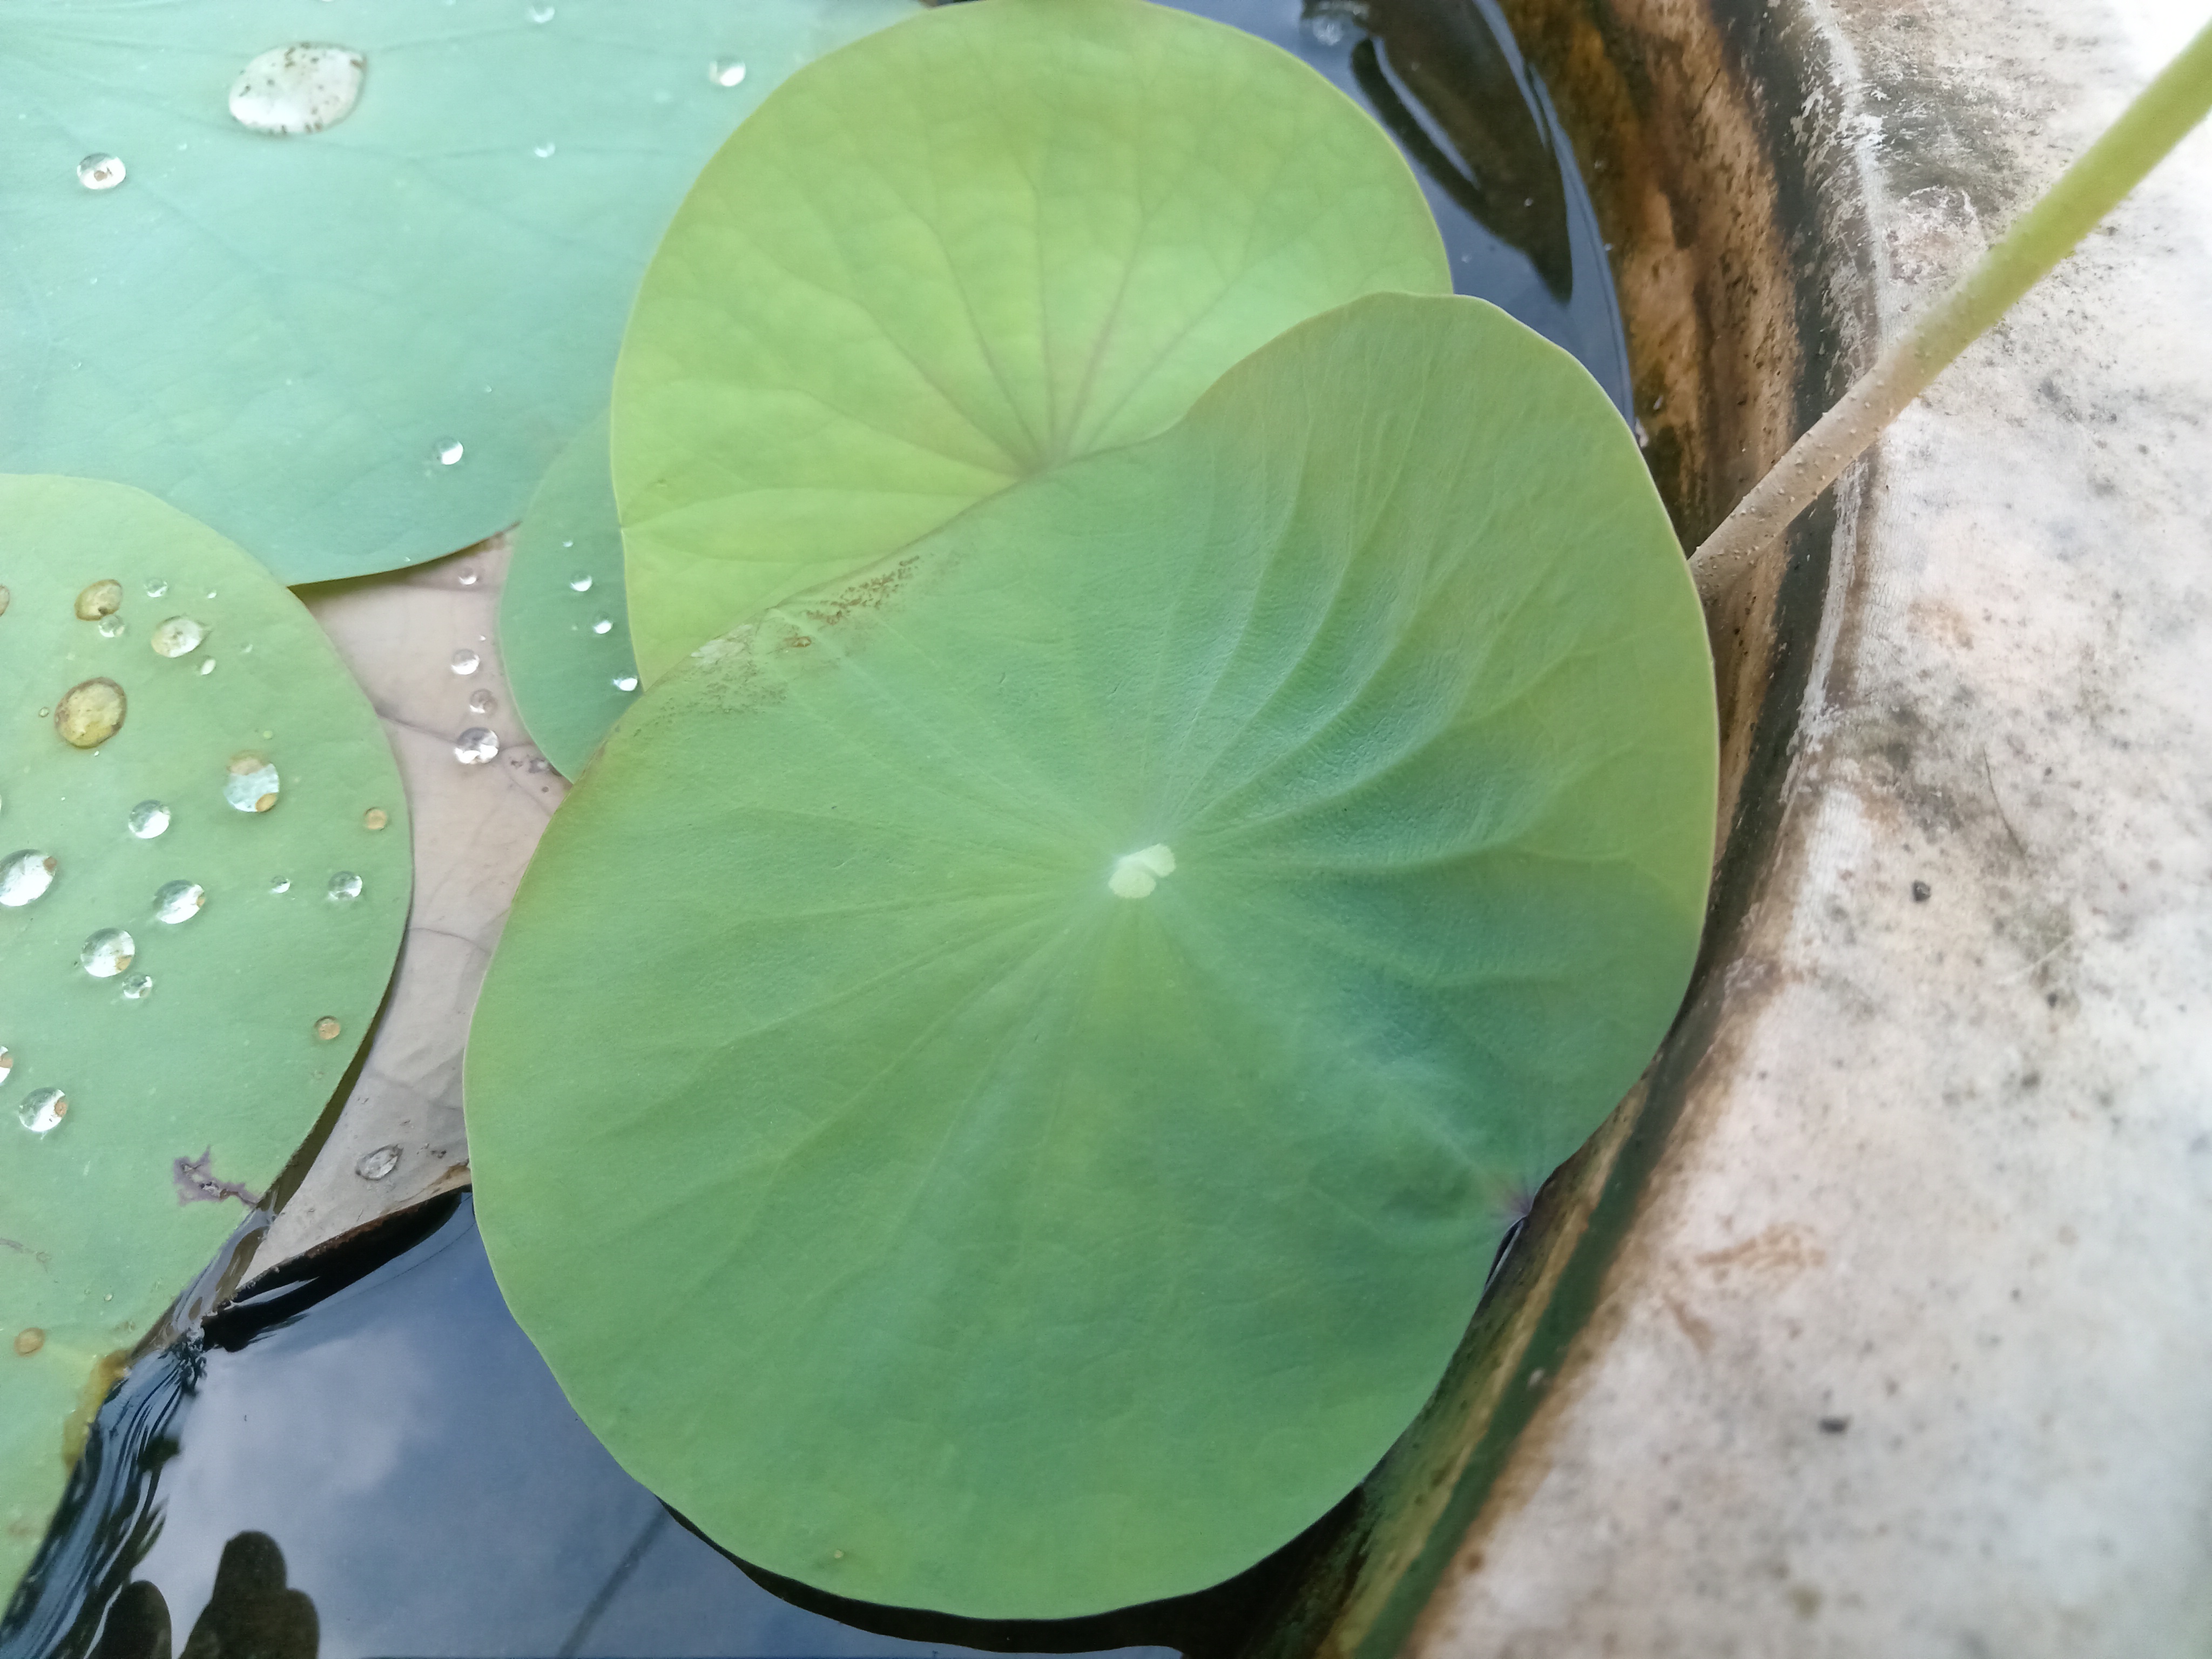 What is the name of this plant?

lotus
